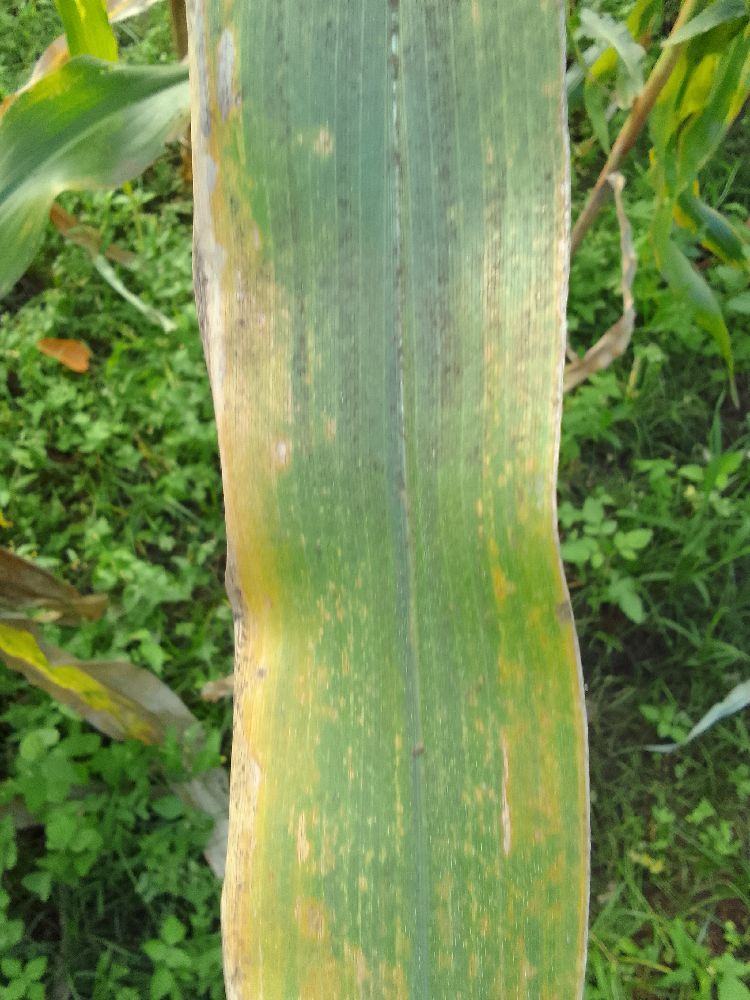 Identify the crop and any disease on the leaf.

maize, maize lethal necrosis
